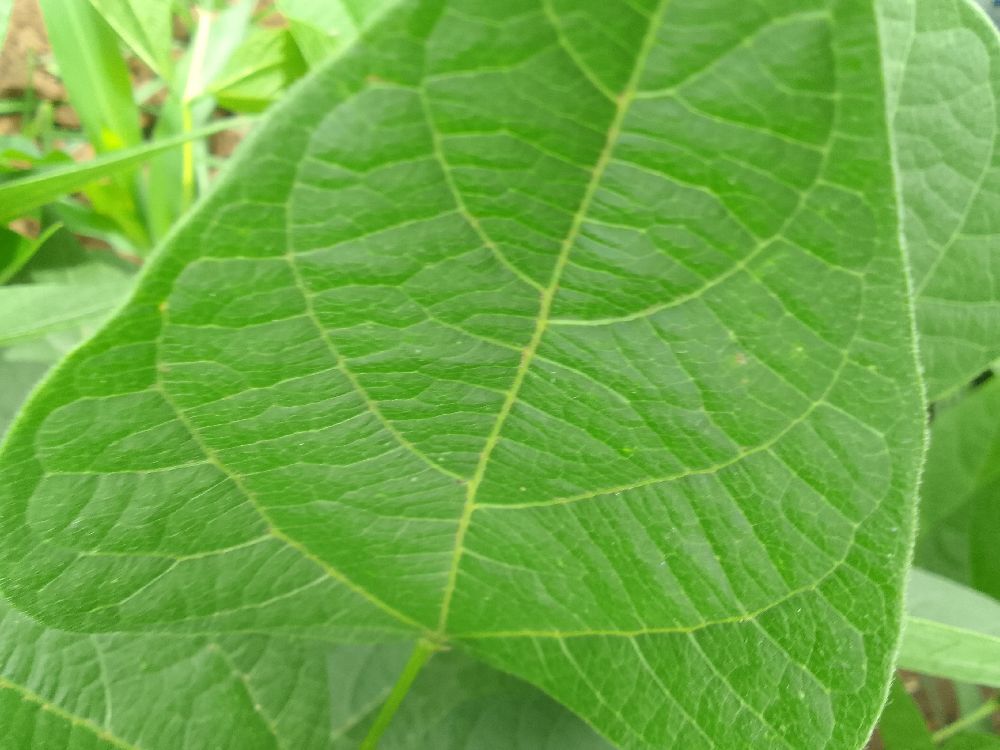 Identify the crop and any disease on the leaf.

common bean, healthy
